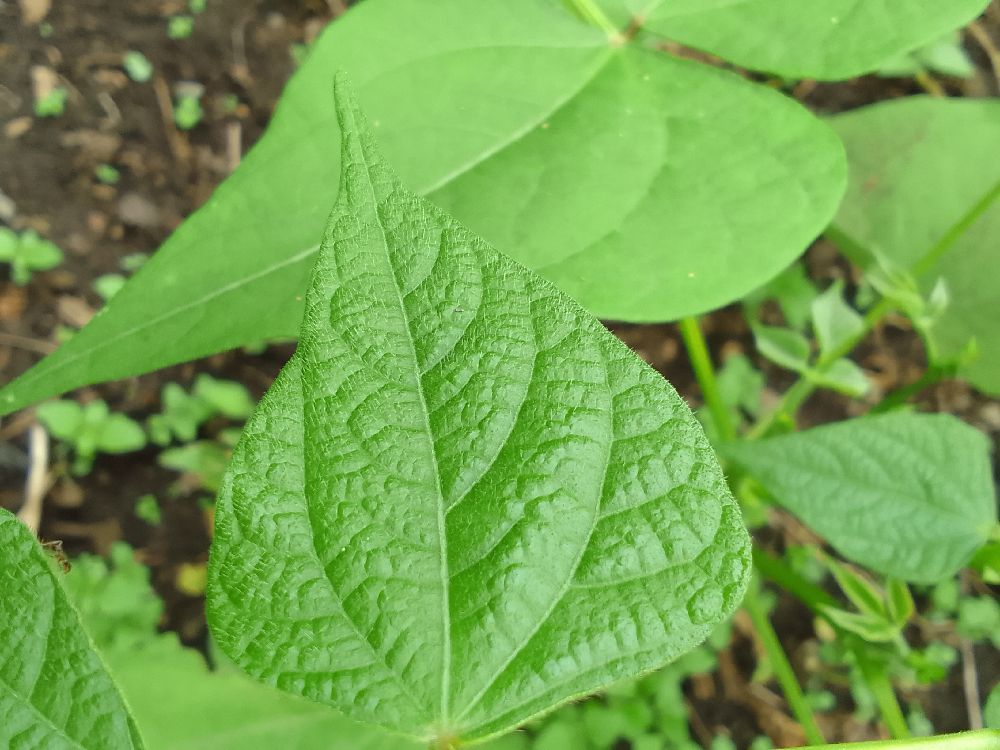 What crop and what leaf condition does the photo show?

common bean, healthy
